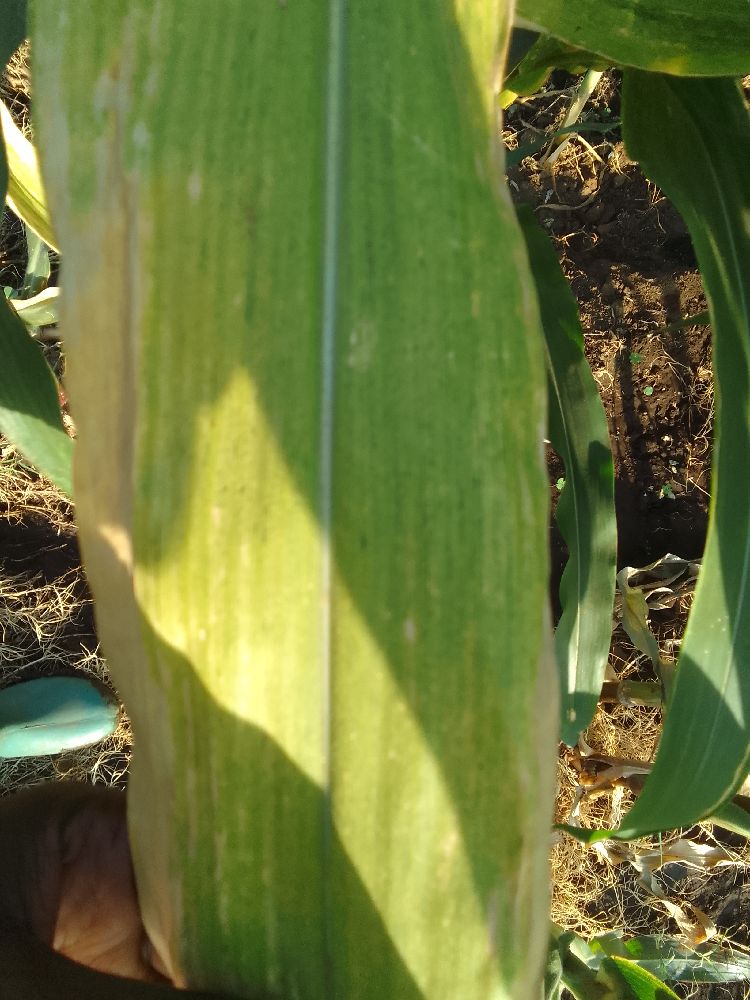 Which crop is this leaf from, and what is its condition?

maize, maize lethal necrosis
